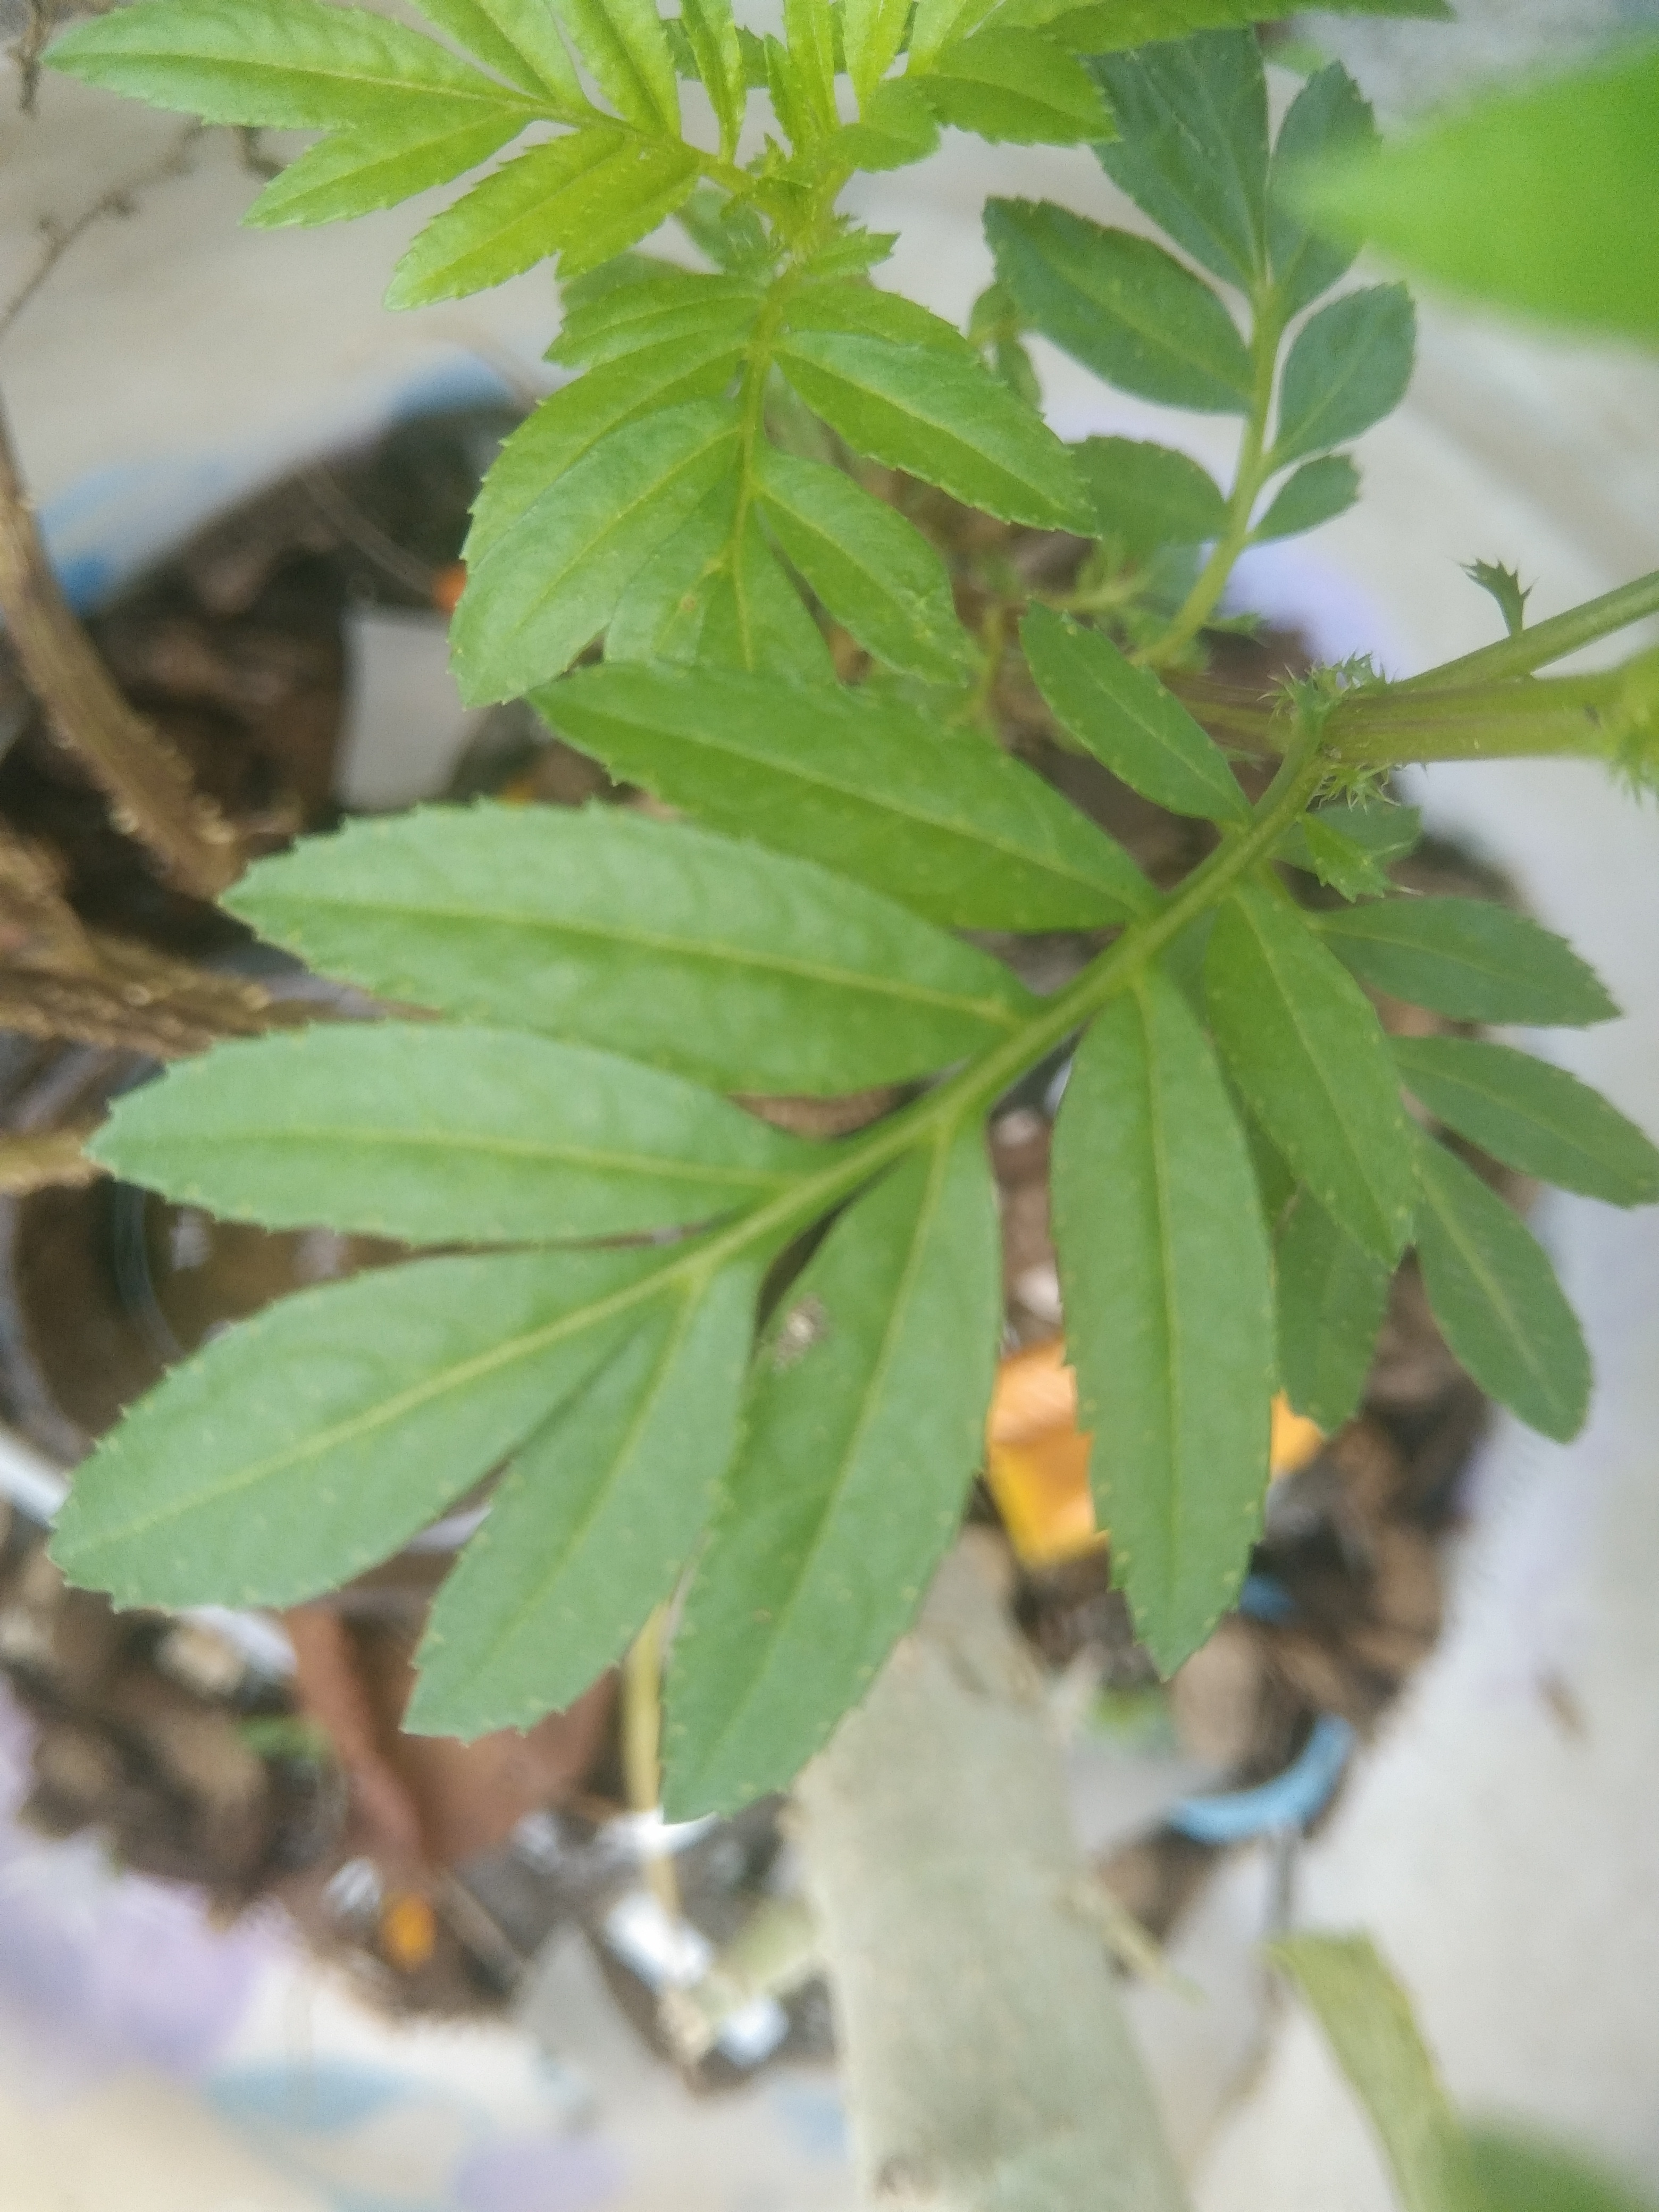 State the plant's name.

marigold
